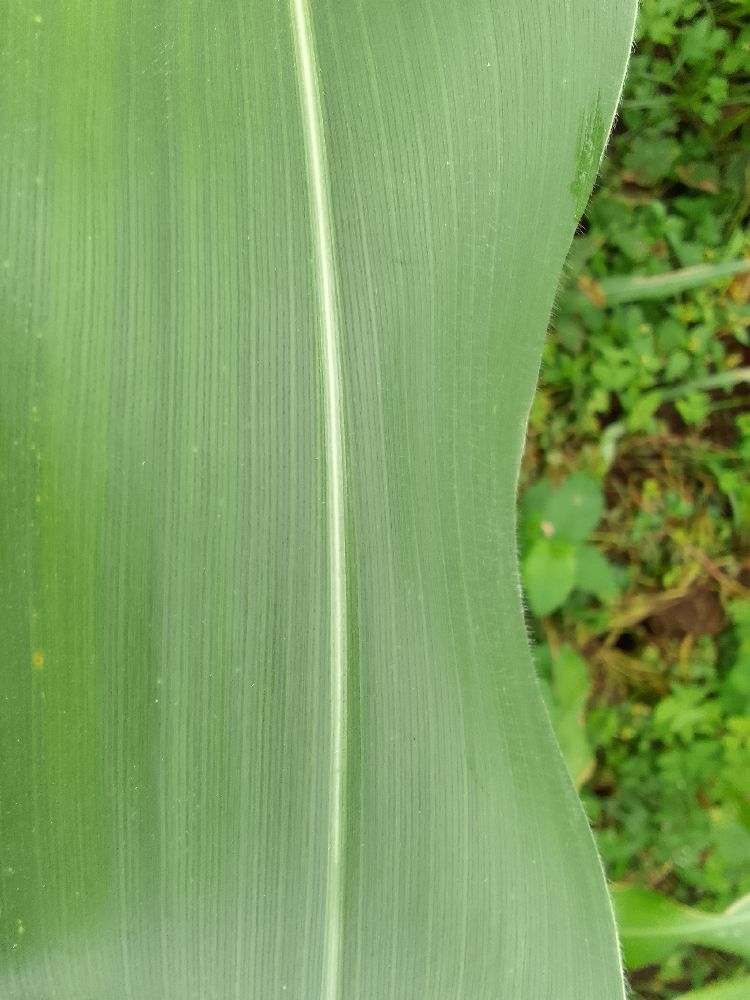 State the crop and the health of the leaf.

maize, healthy
